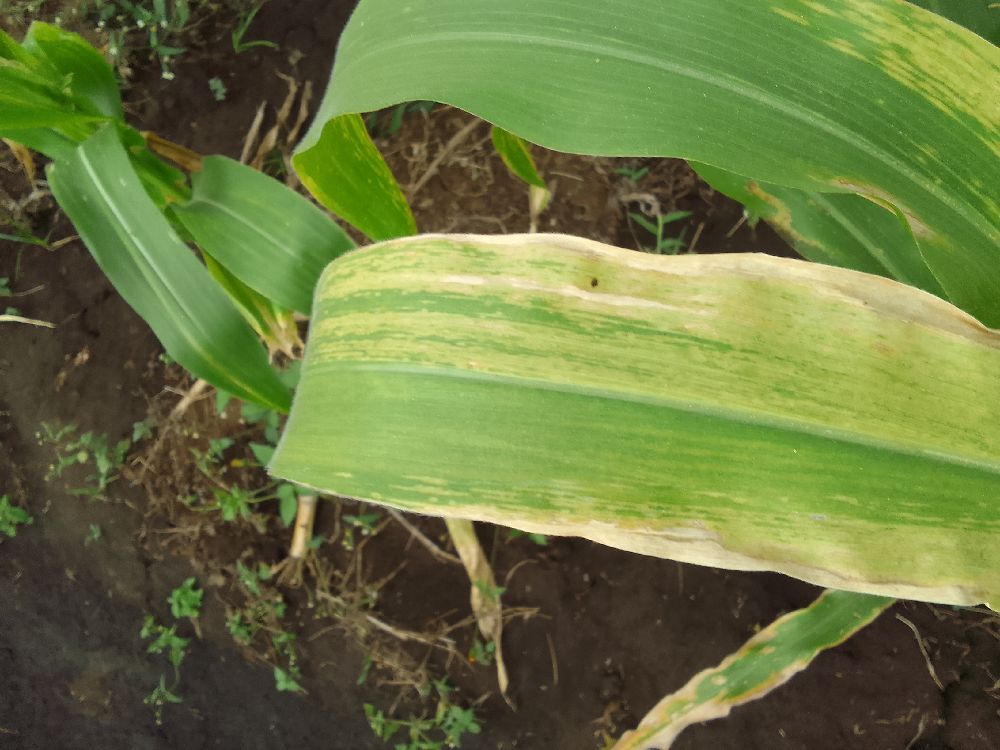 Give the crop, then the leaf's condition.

maize, maize lethal necrosis
